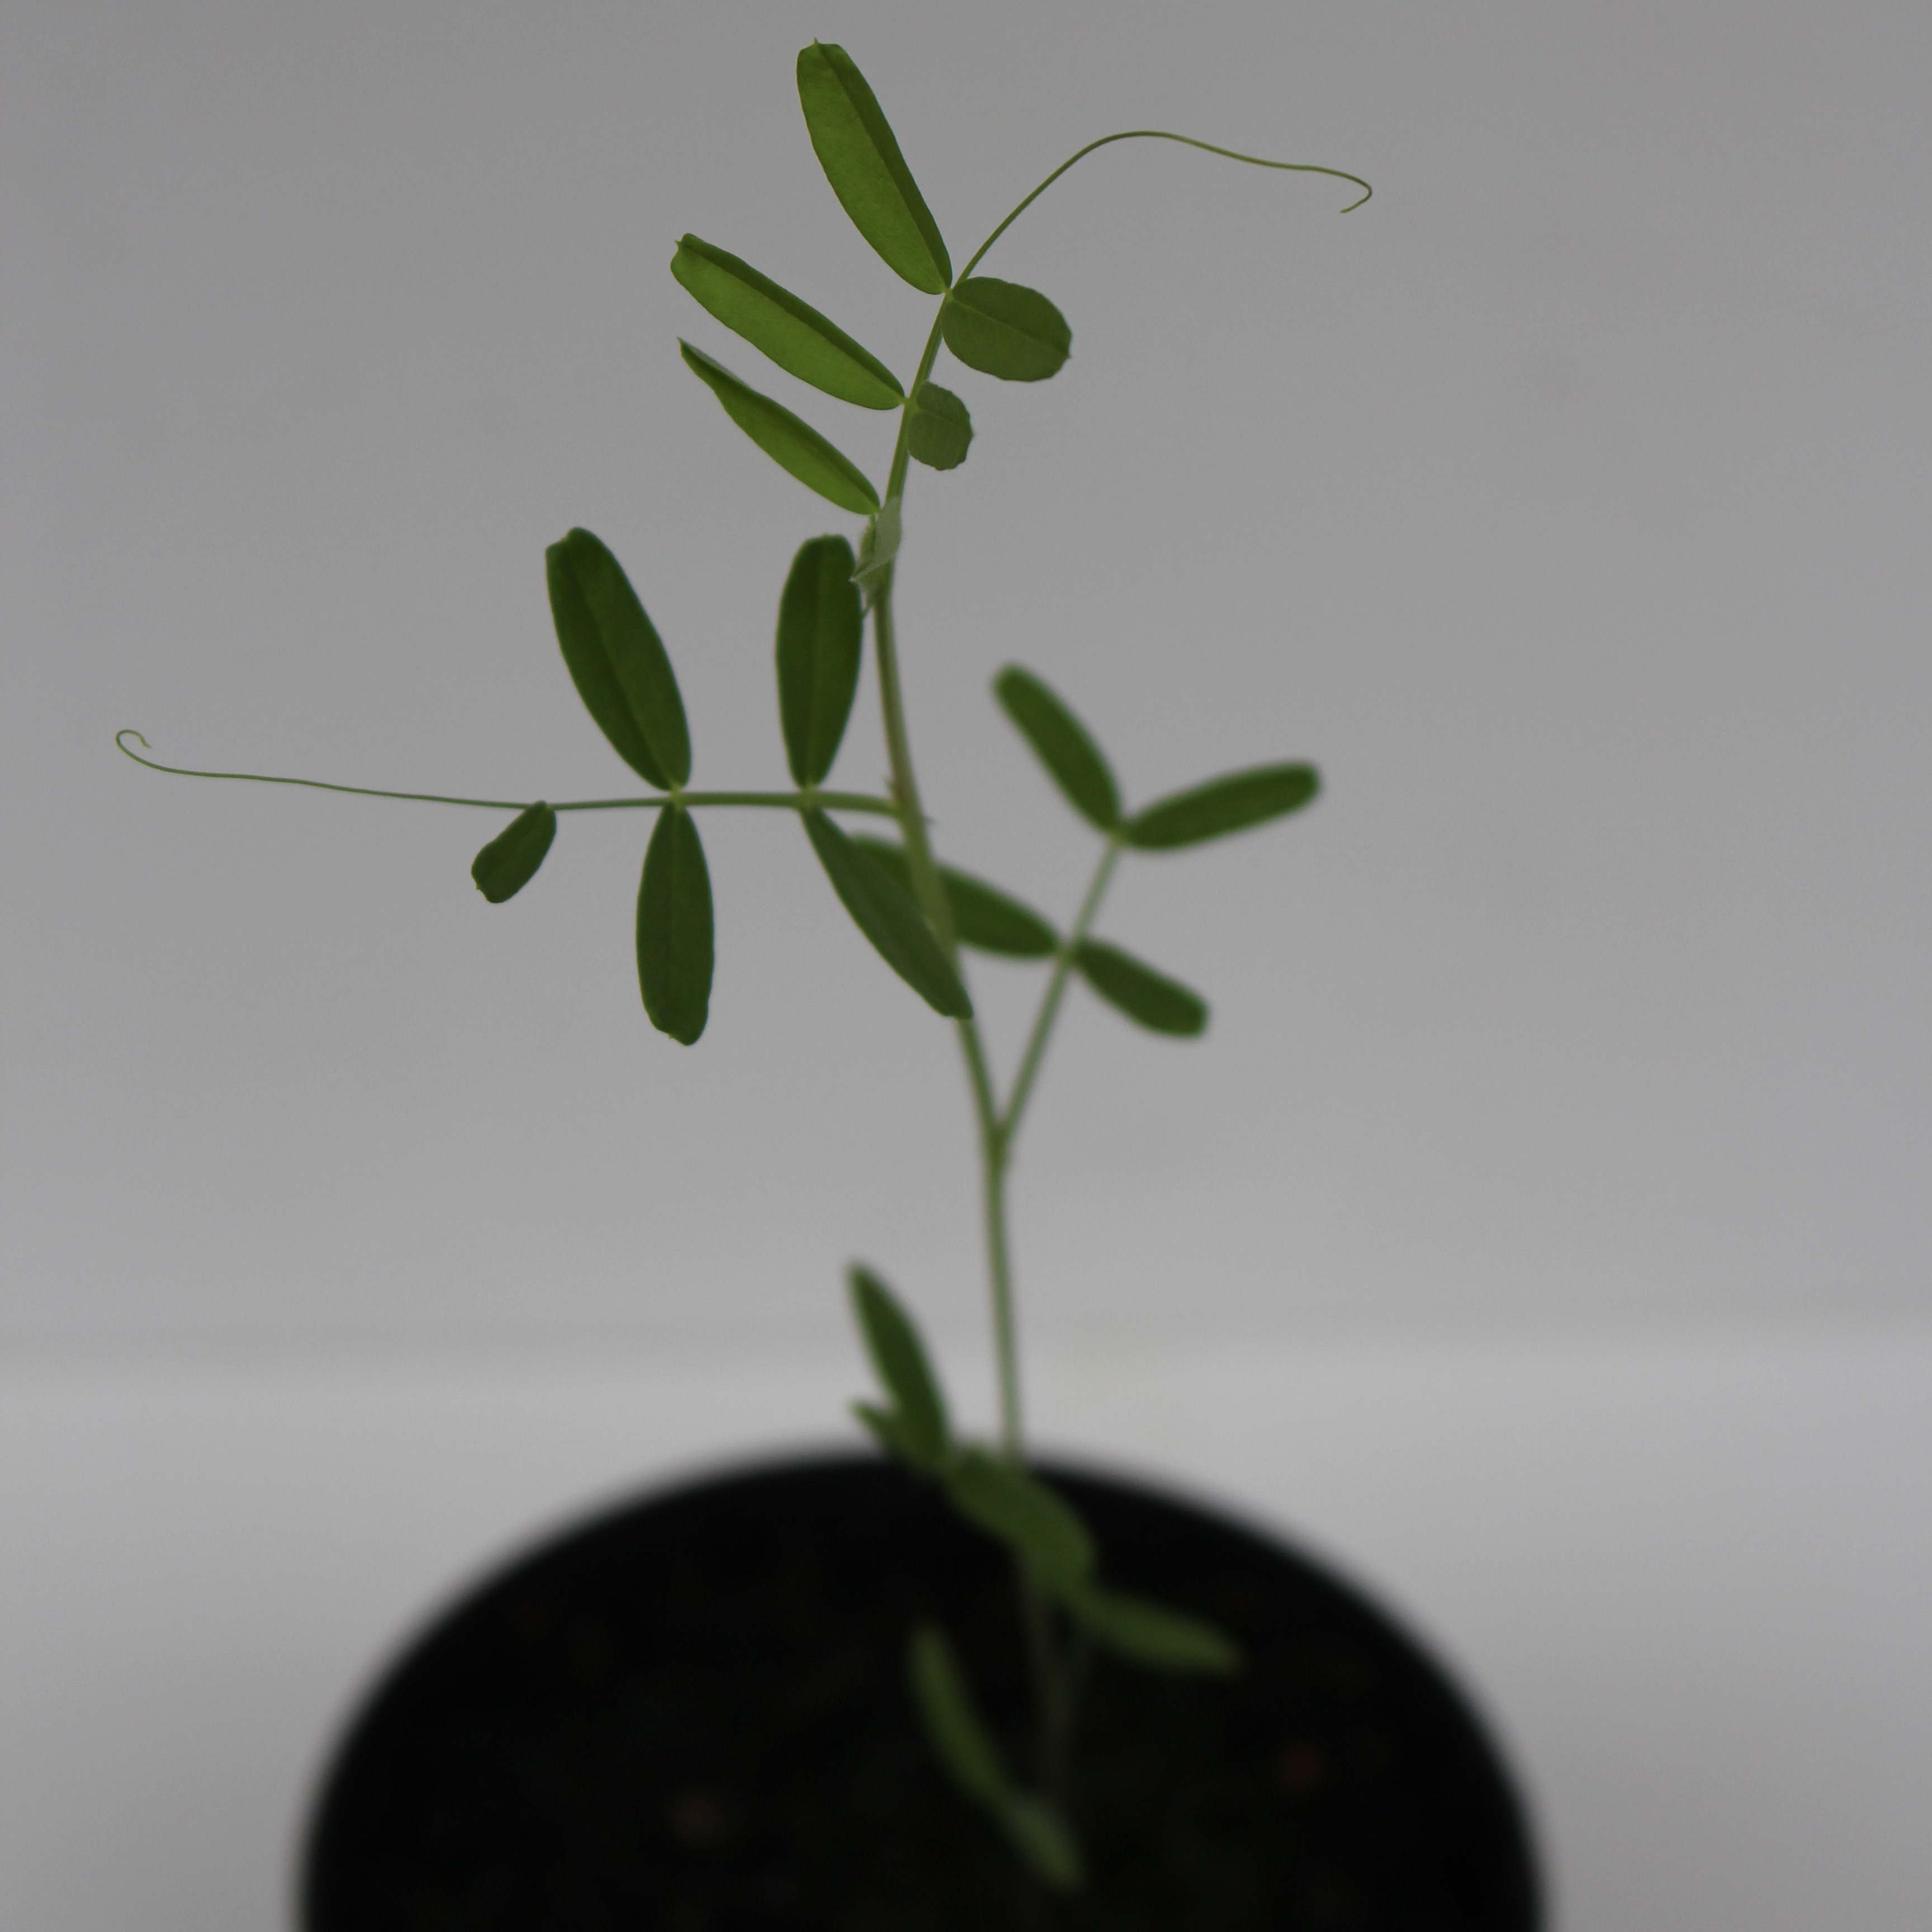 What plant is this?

Vicia sativa
